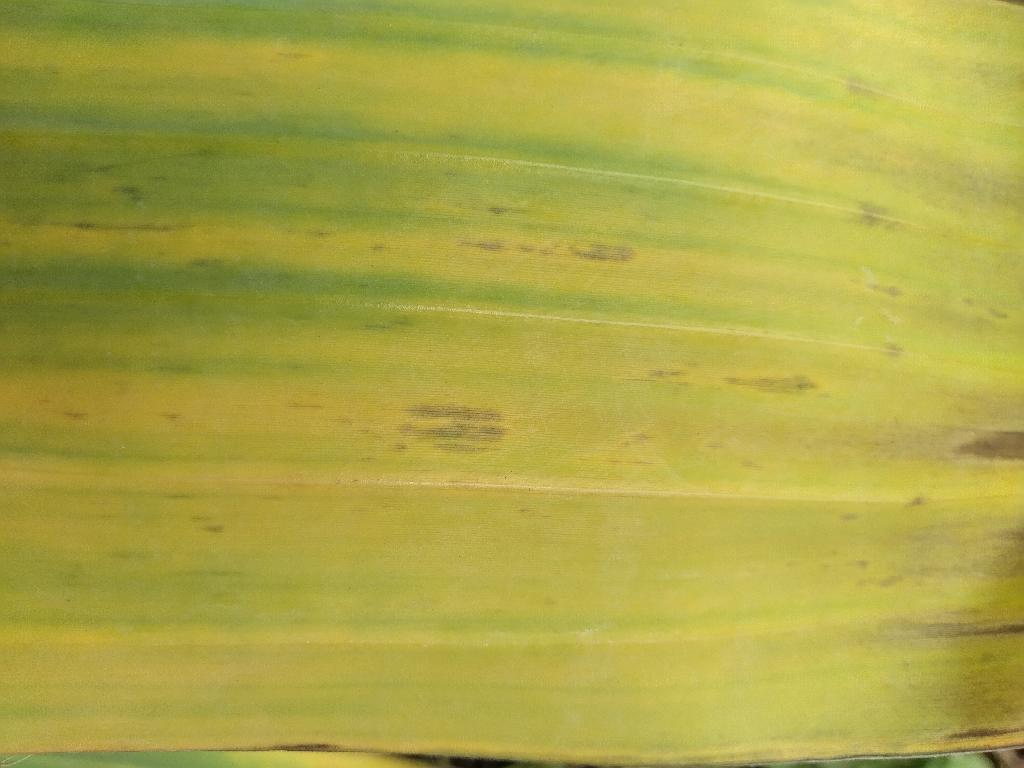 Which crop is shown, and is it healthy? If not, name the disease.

banana, fusarium wilt race 1
